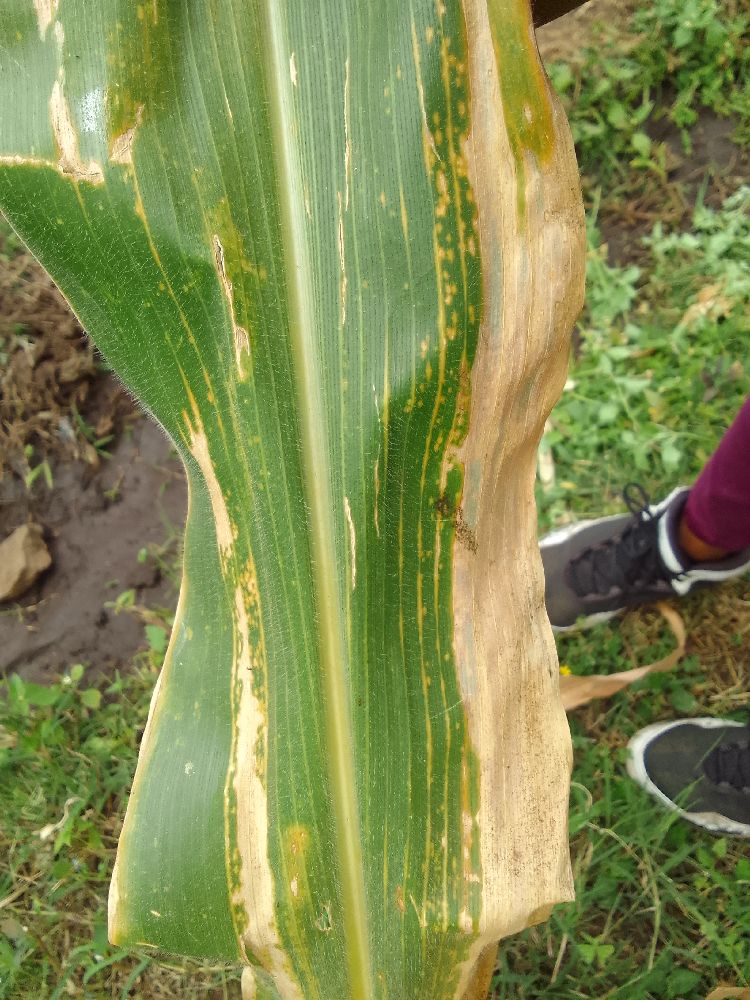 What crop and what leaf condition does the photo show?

maize, maize lethal necrosis
